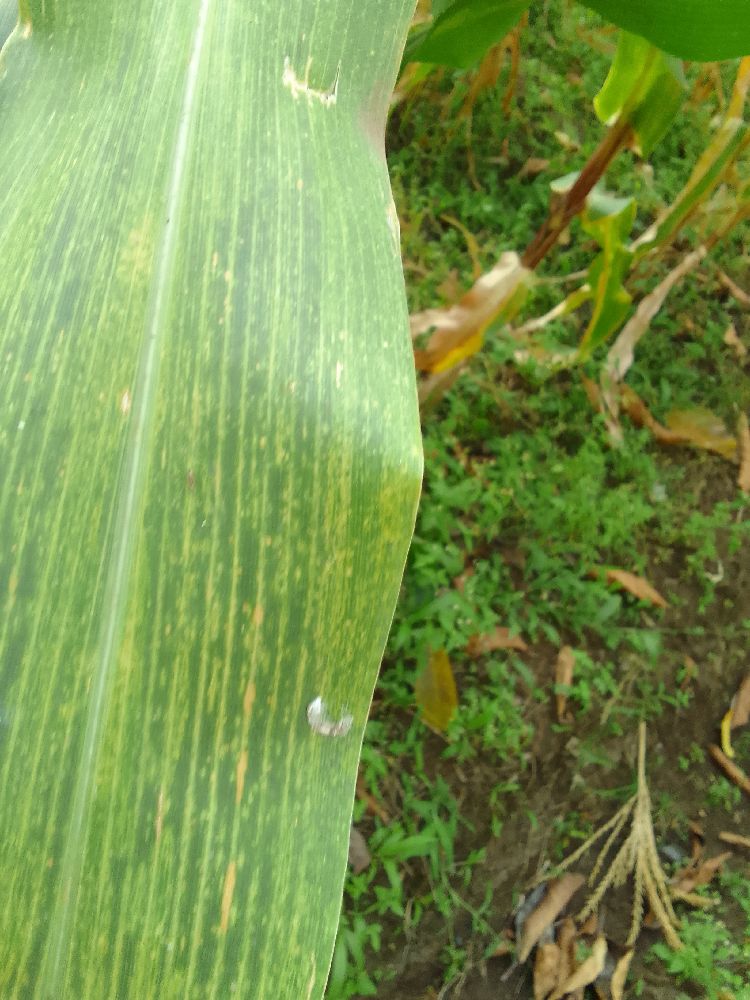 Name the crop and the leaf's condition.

maize, maize lethal necrosis
